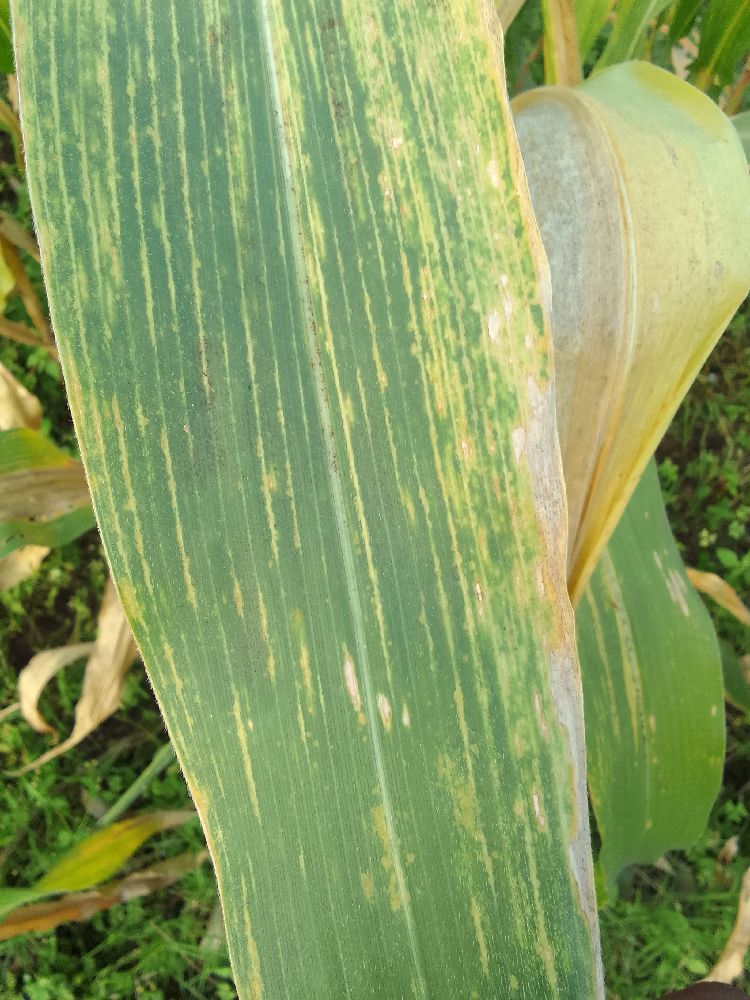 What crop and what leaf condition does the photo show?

maize, maize lethal necrosis
